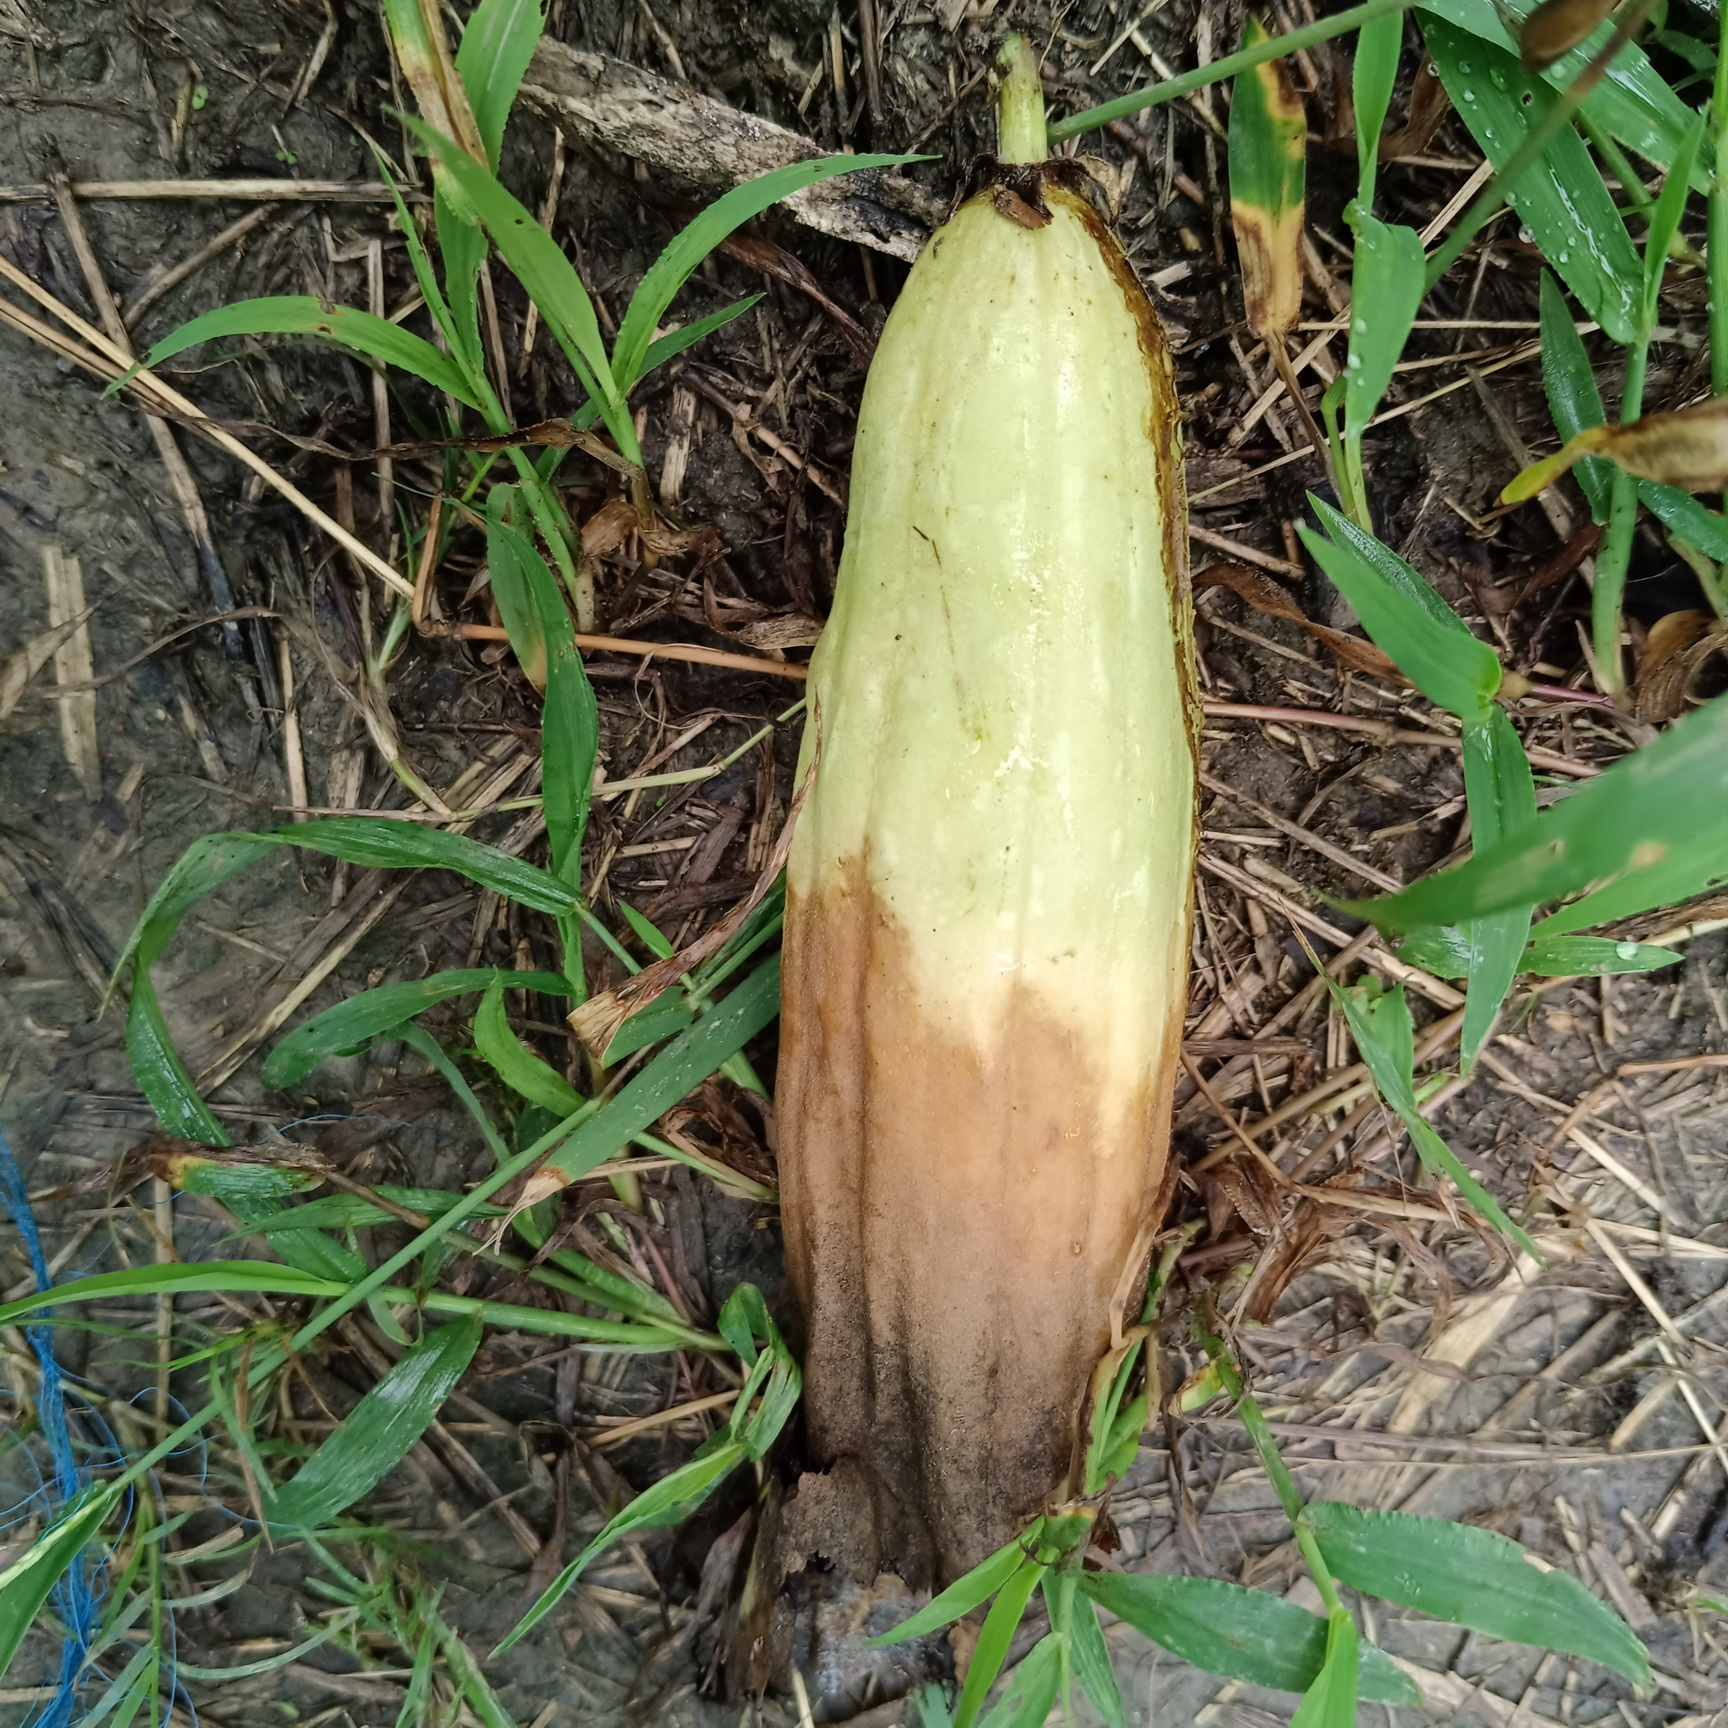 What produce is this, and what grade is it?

luffa, faulty
